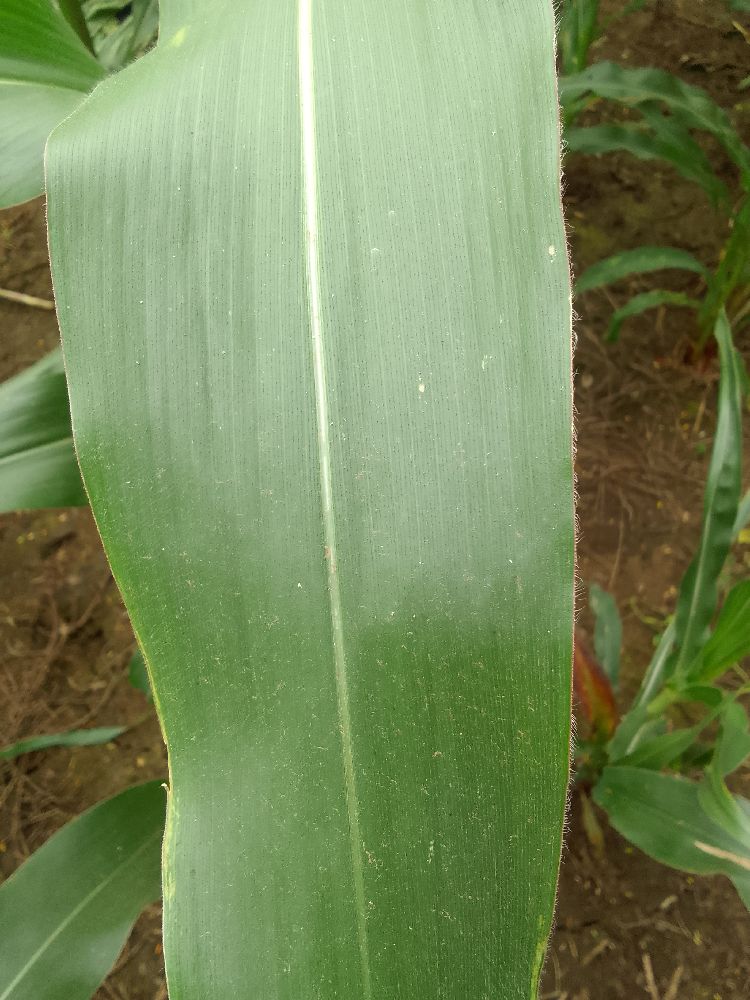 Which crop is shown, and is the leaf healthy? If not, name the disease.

maize, healthy
